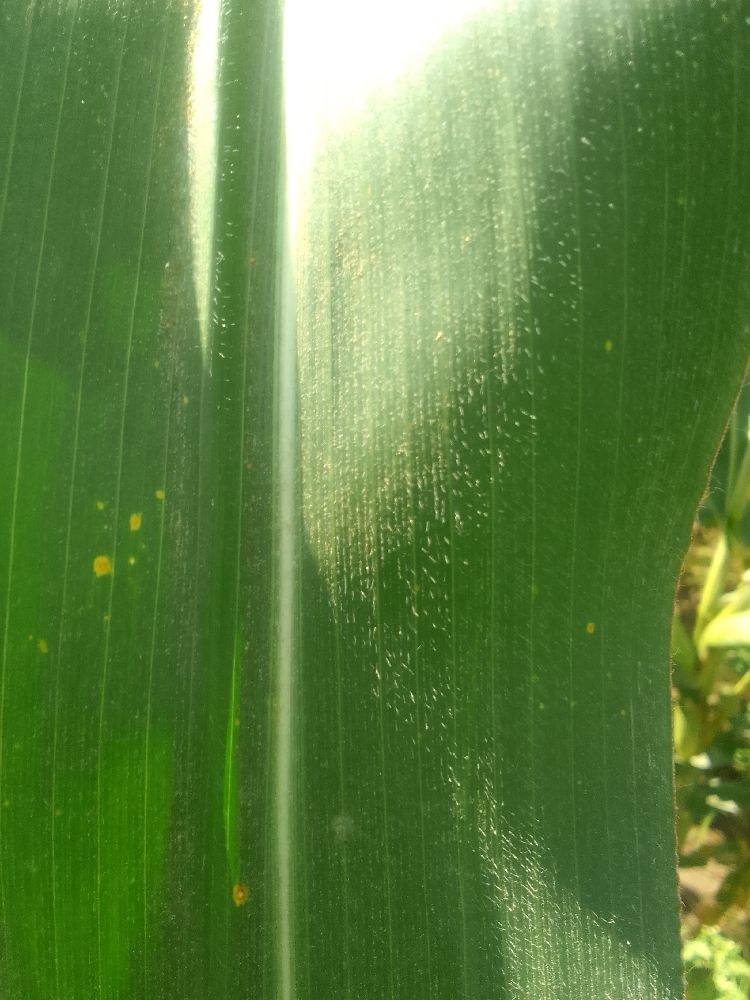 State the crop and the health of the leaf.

maize, healthy
